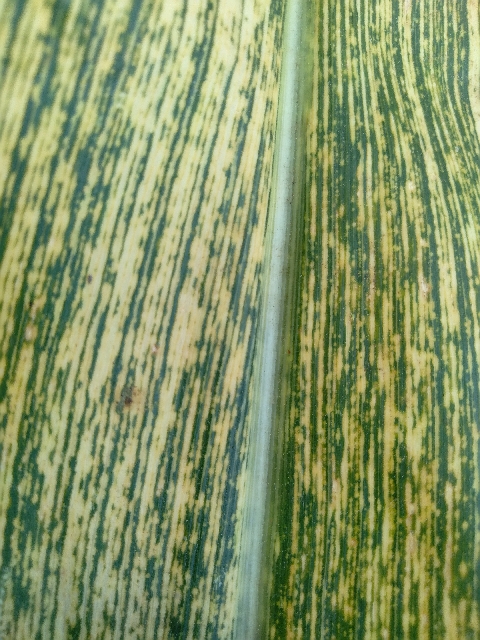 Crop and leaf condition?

maize, maize streak virus
